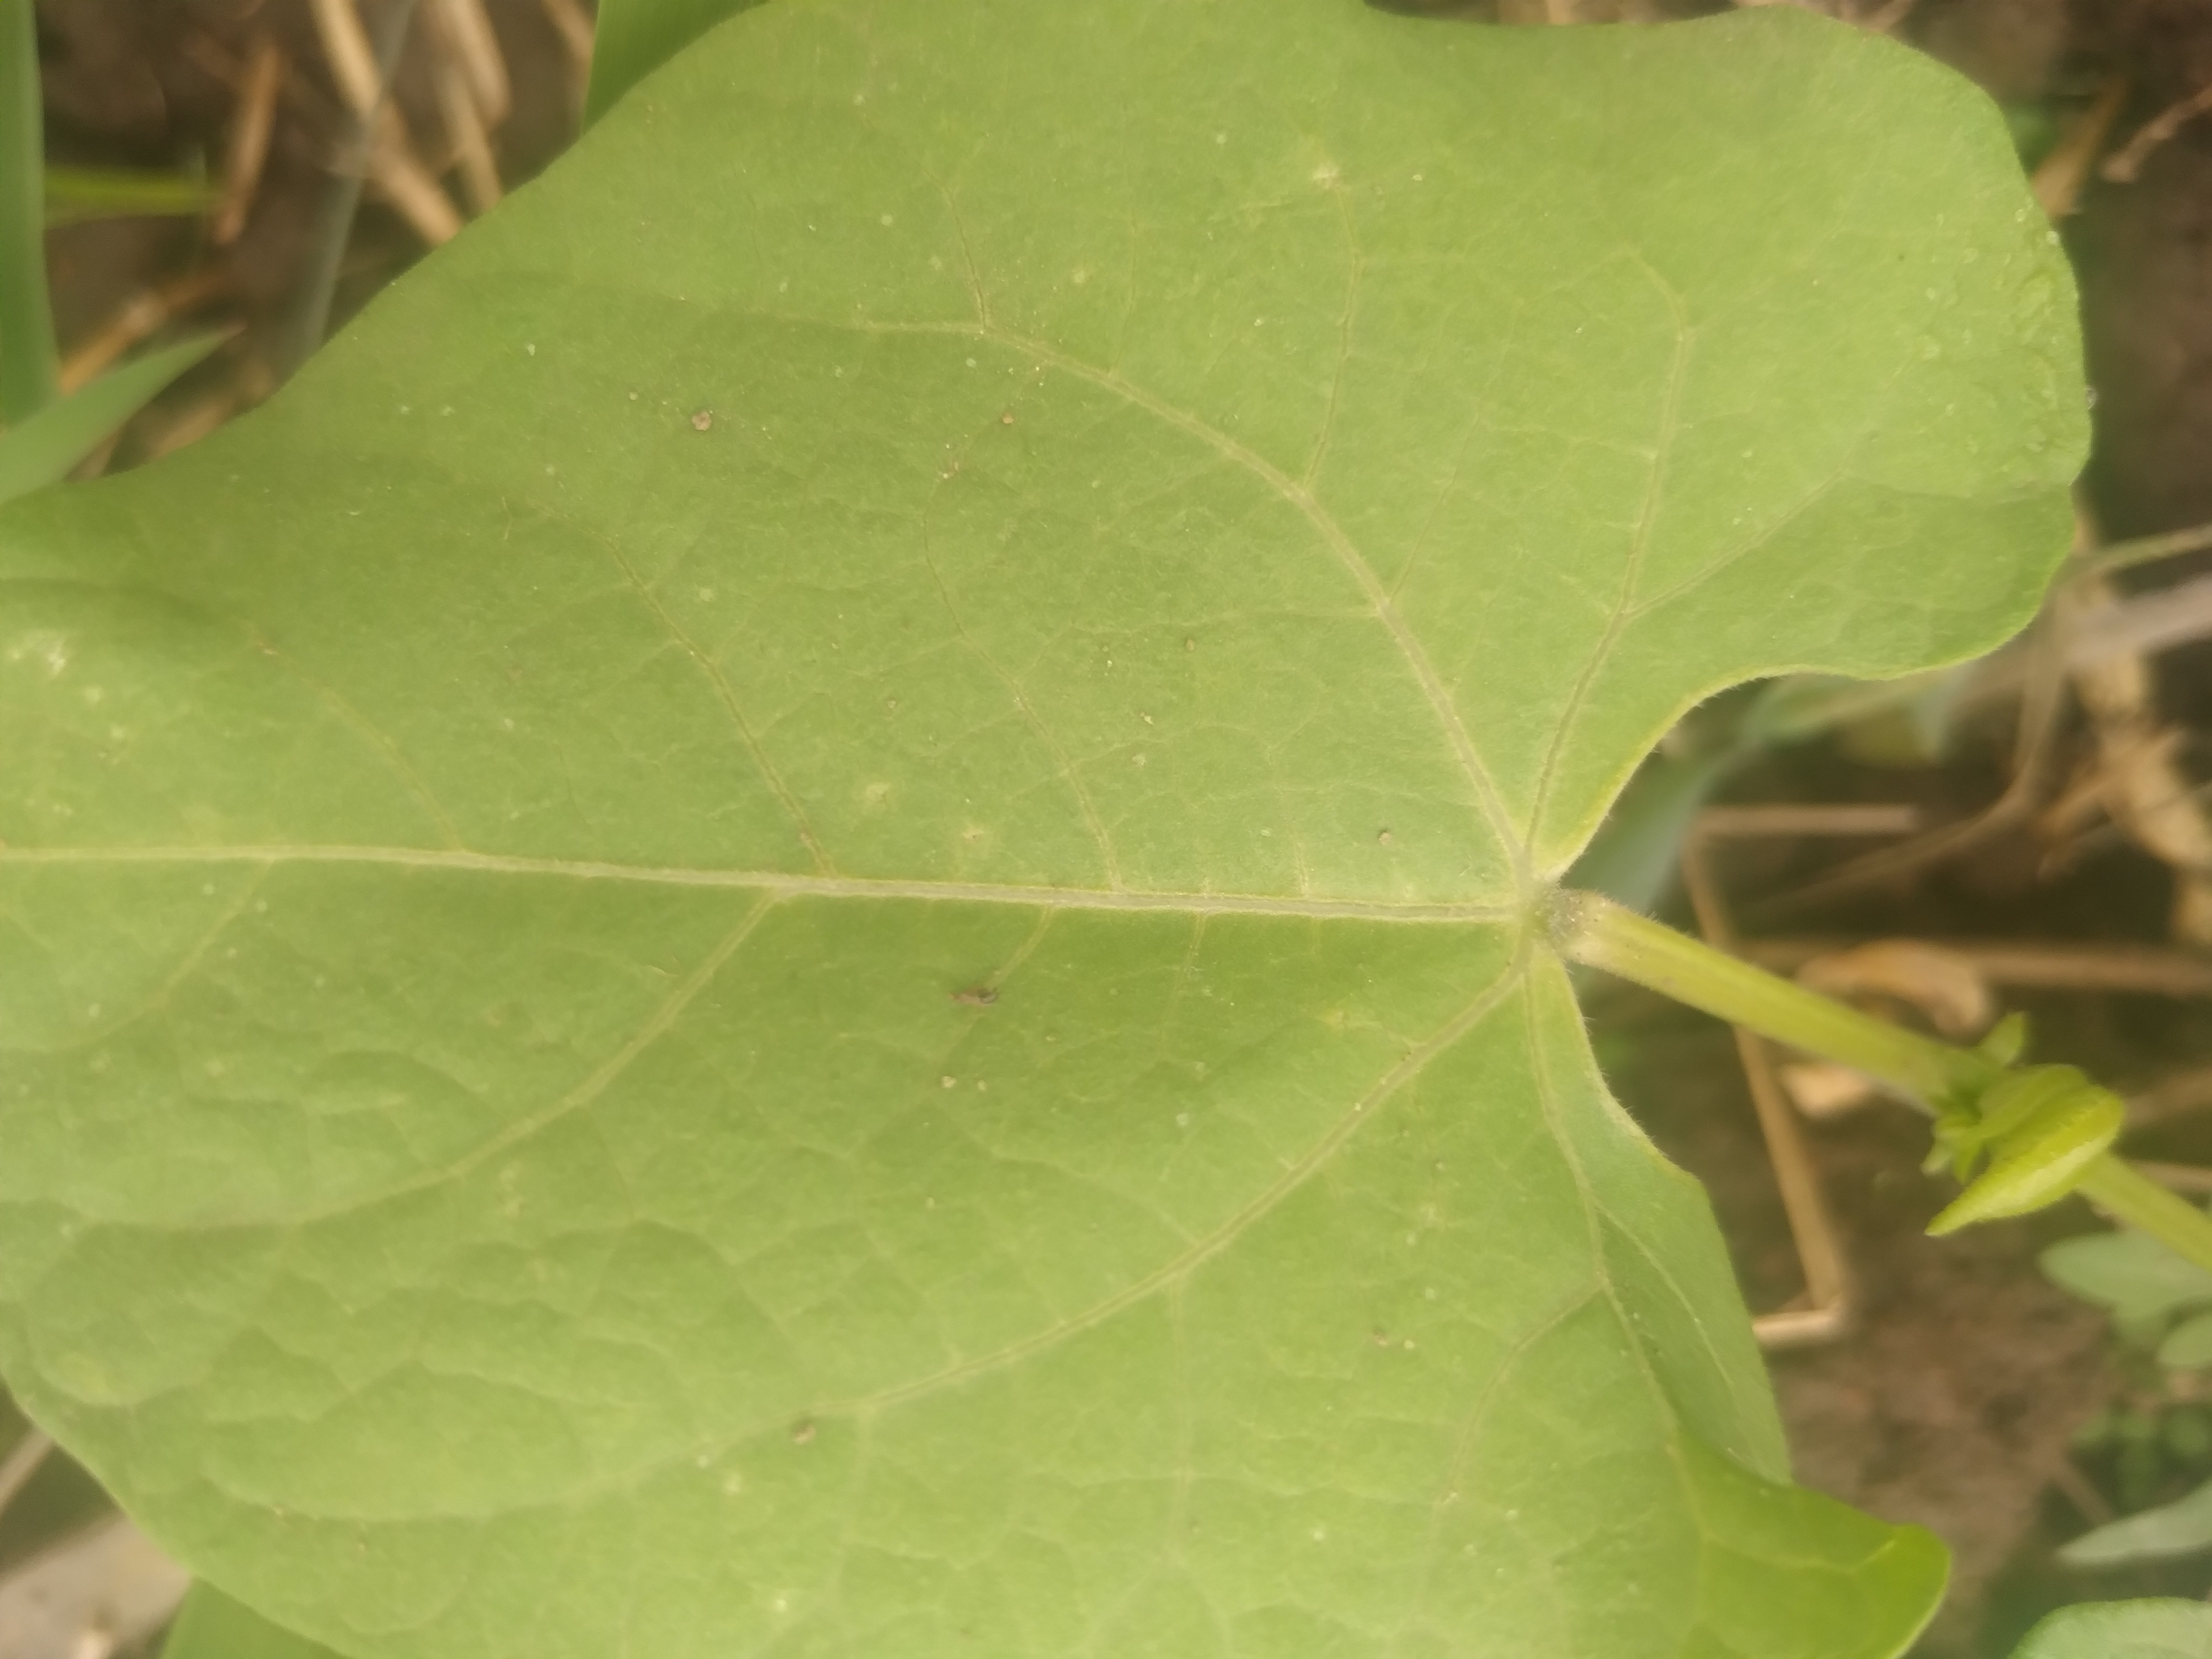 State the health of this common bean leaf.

healthy
